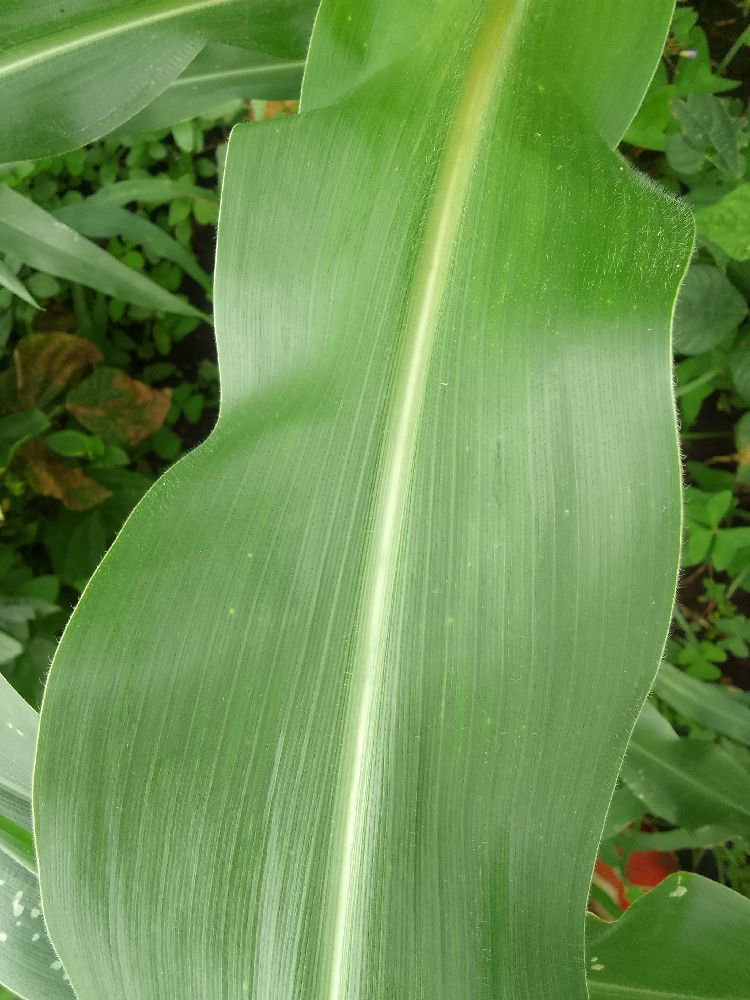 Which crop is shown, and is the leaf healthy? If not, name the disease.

maize, healthy
